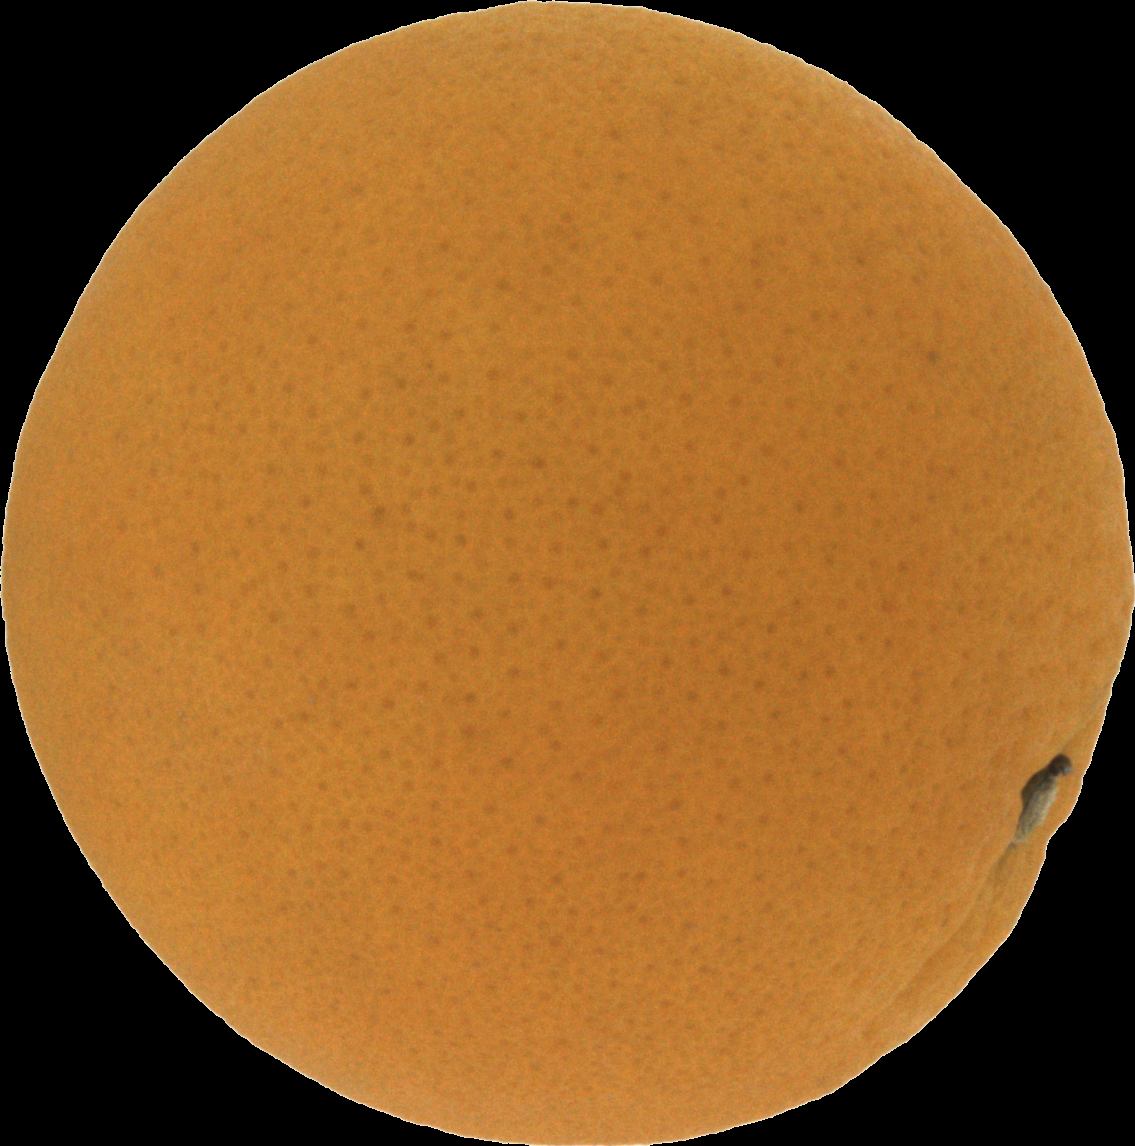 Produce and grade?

orange, good
